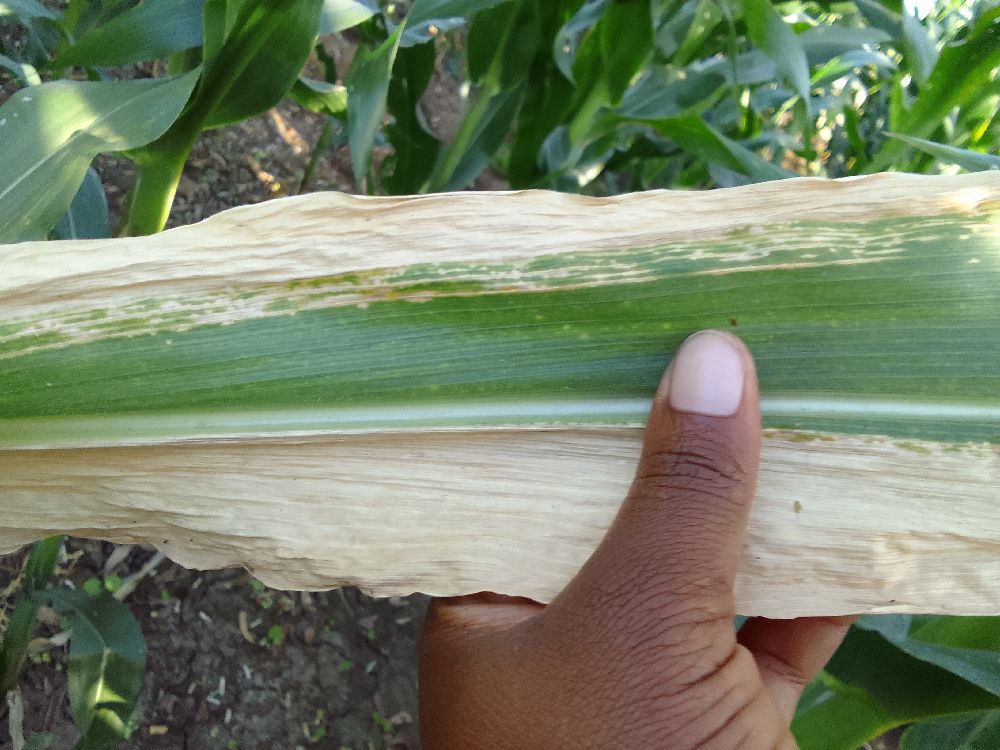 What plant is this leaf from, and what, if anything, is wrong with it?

maize, maize lethal necrosis
